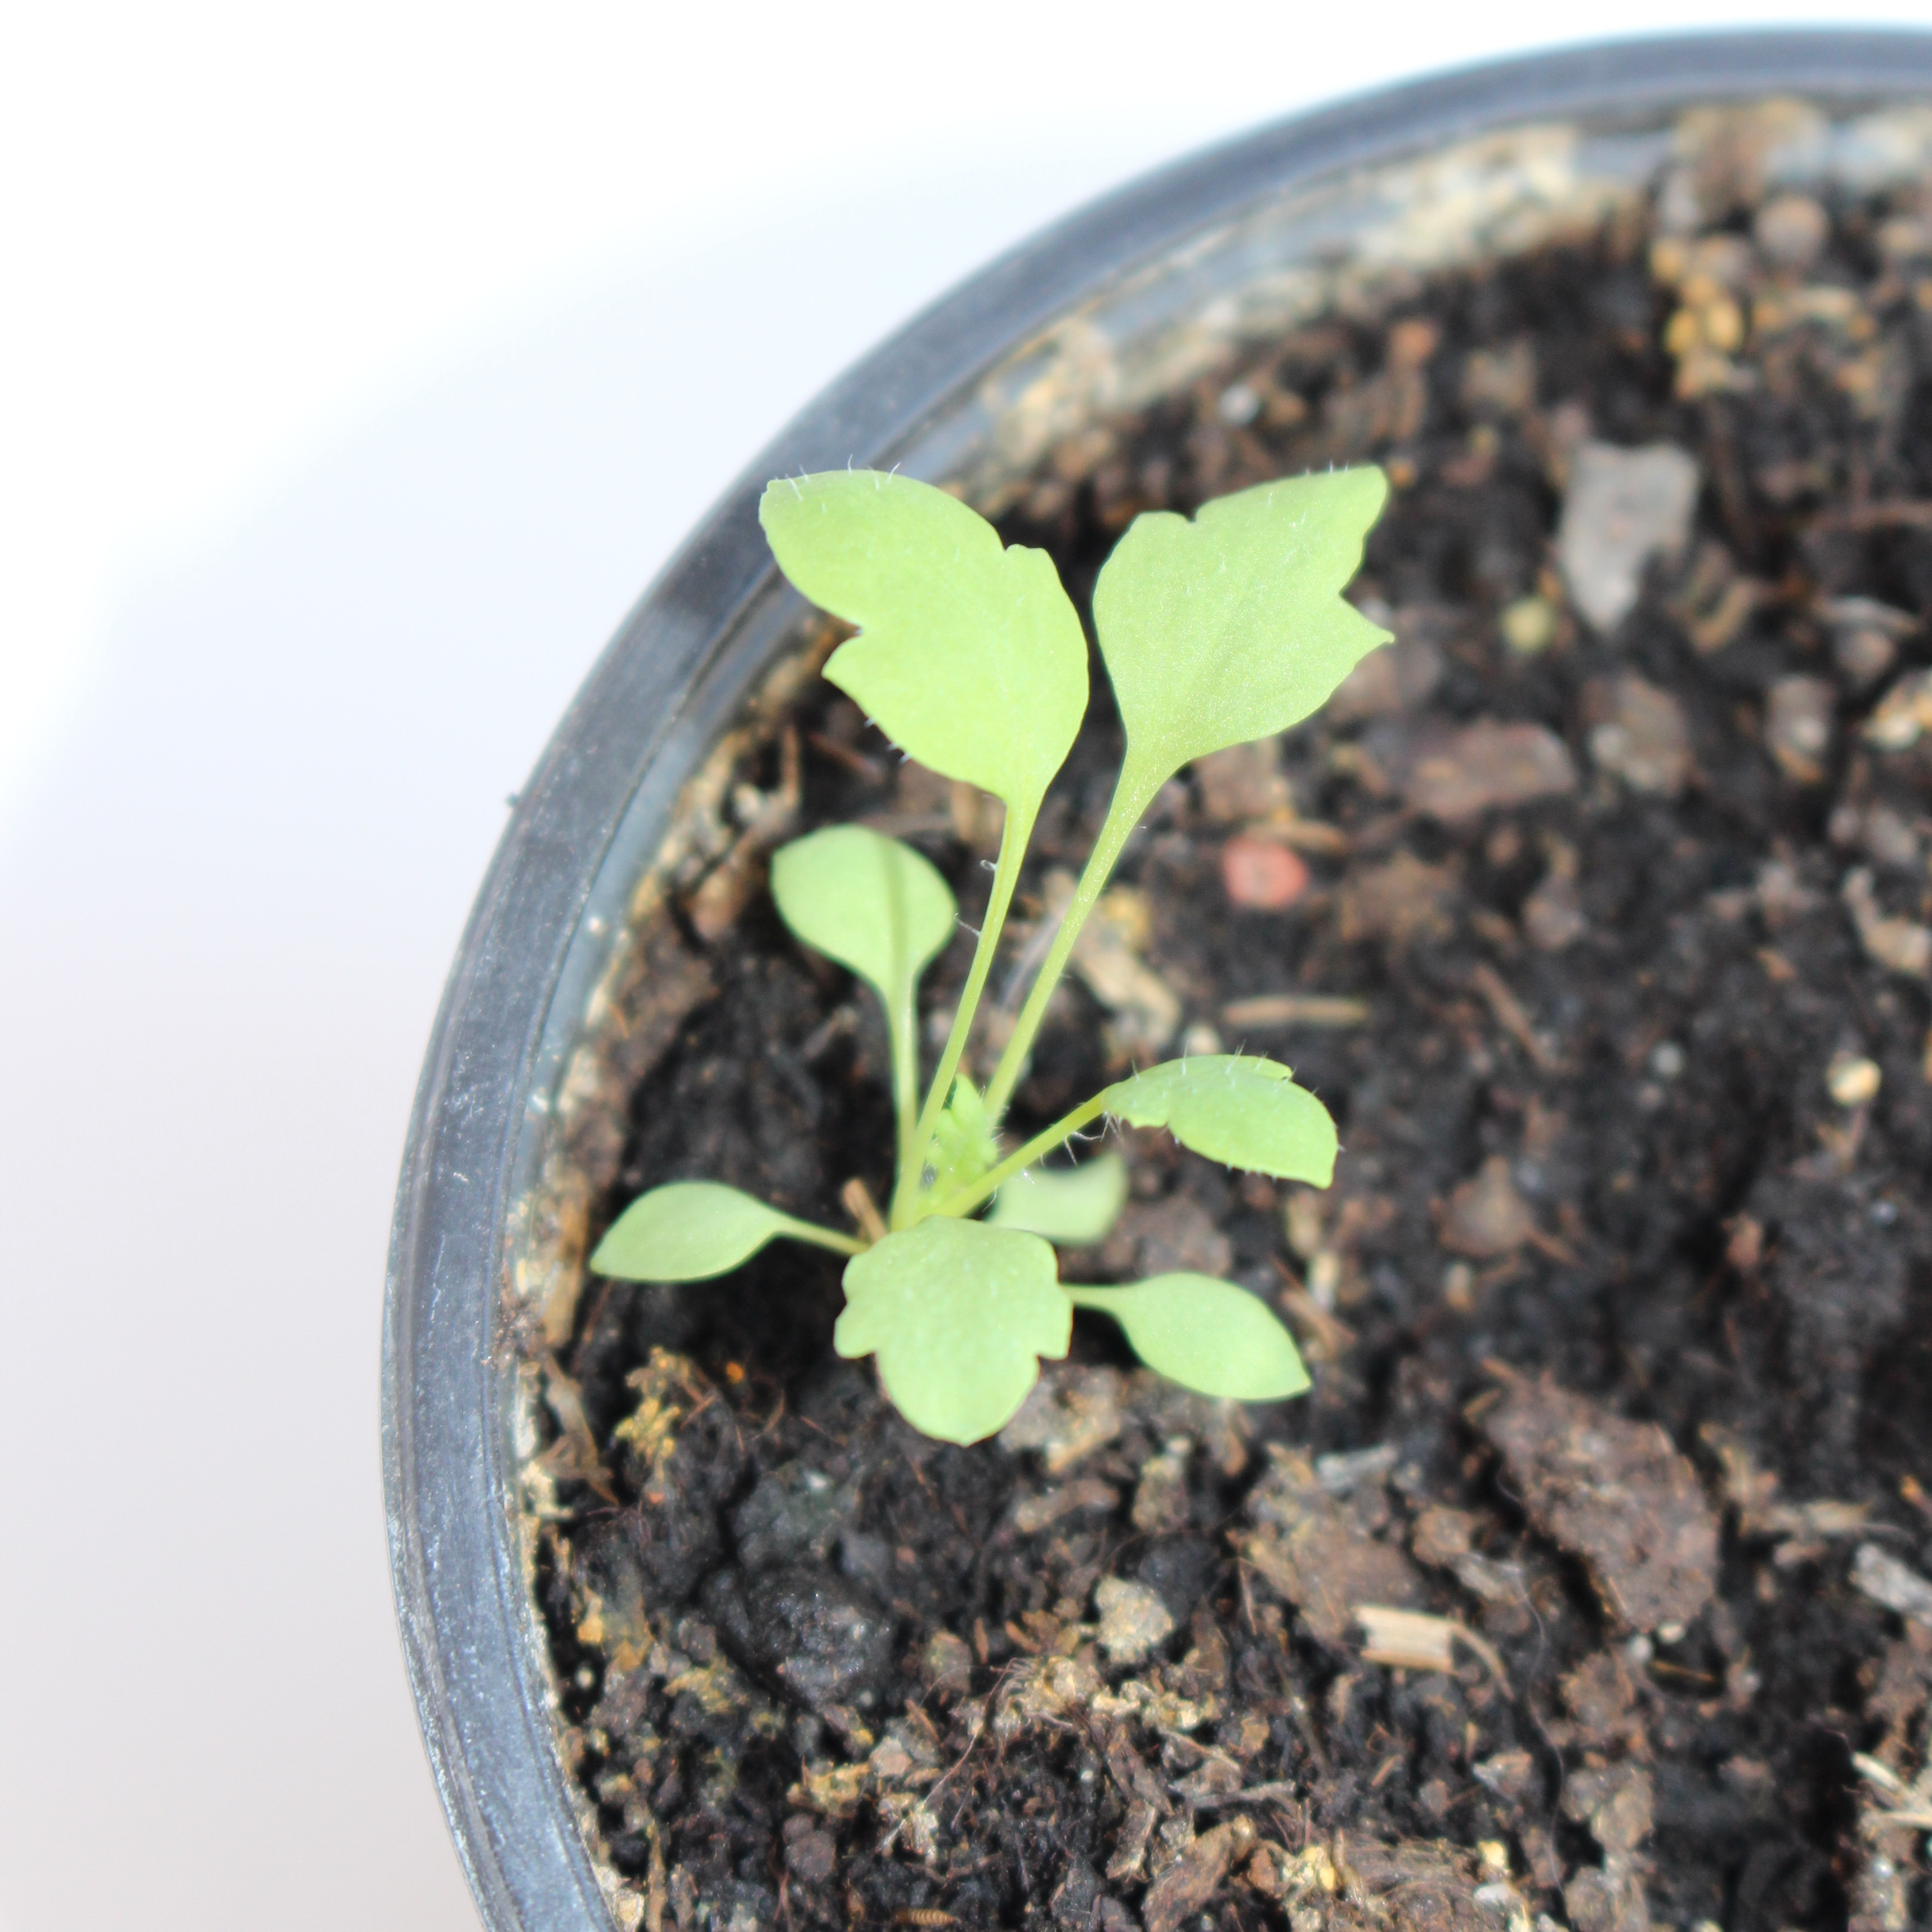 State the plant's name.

Papaver rhoeas
